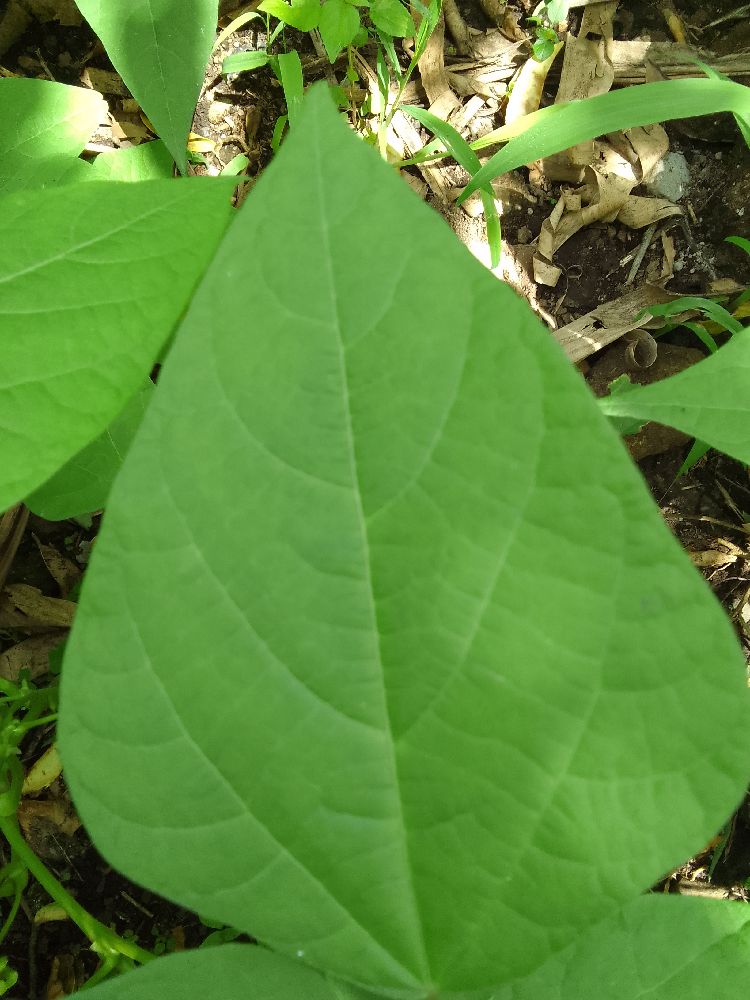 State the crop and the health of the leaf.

common bean, healthy
